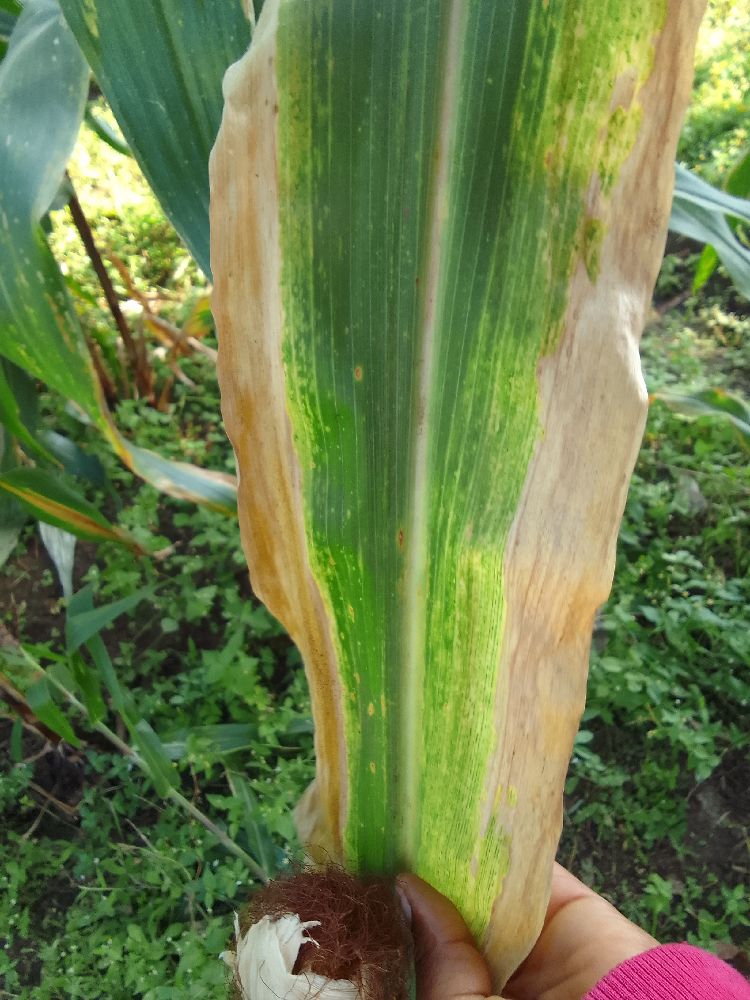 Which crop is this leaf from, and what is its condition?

maize, maize lethal necrosis
